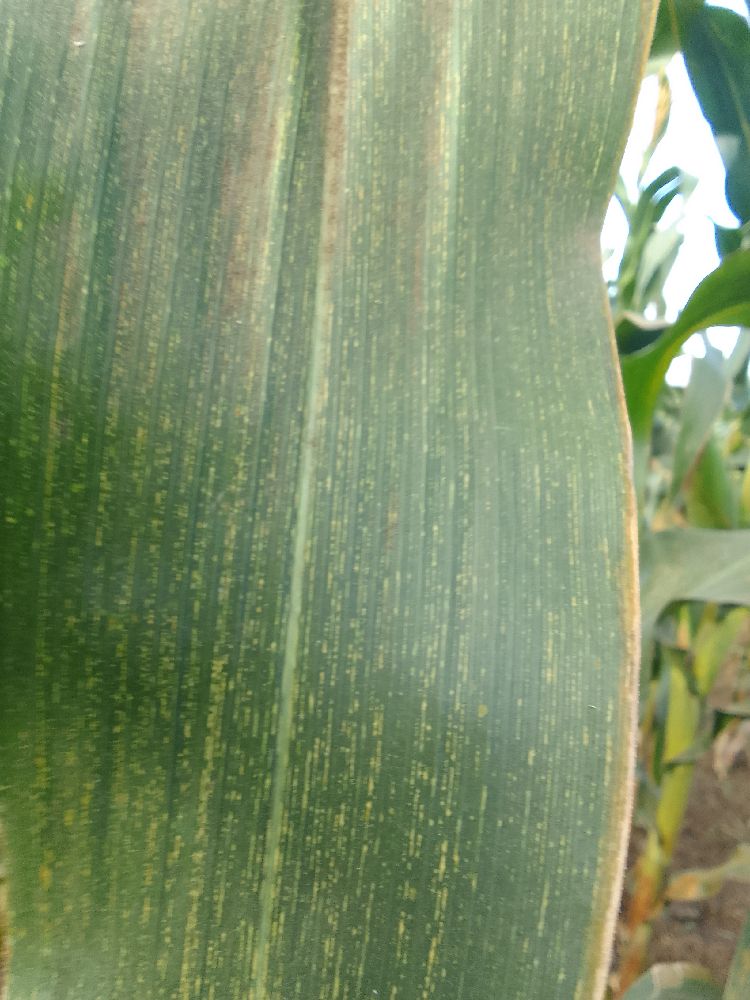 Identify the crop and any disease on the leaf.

maize, maize streak virus
